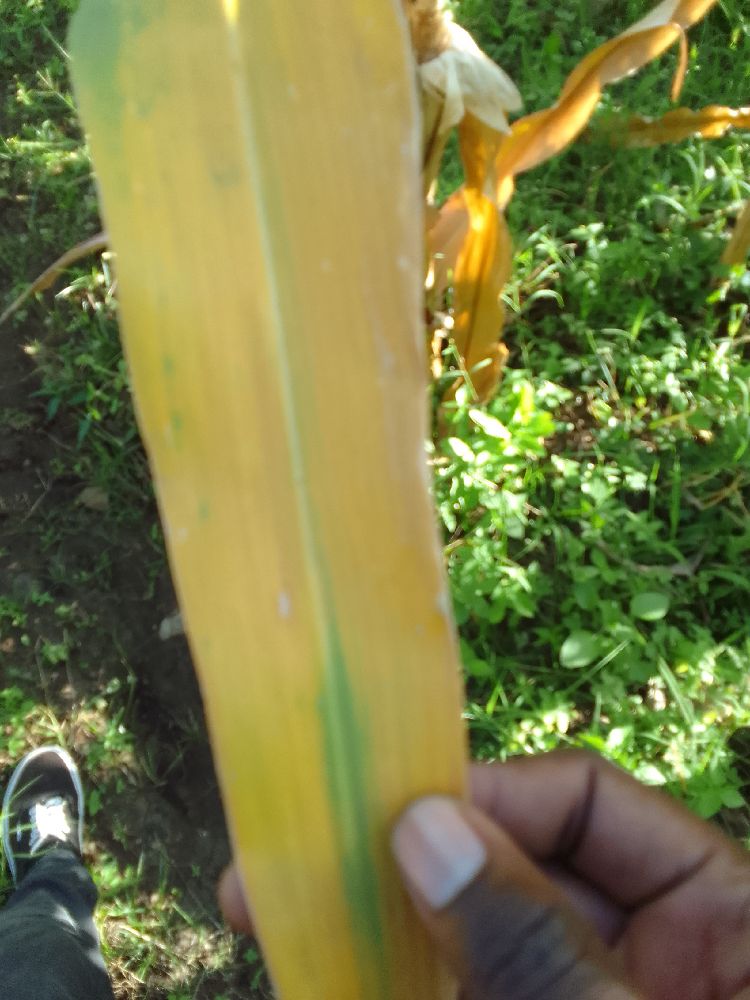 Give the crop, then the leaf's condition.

maize, maize lethal necrosis
